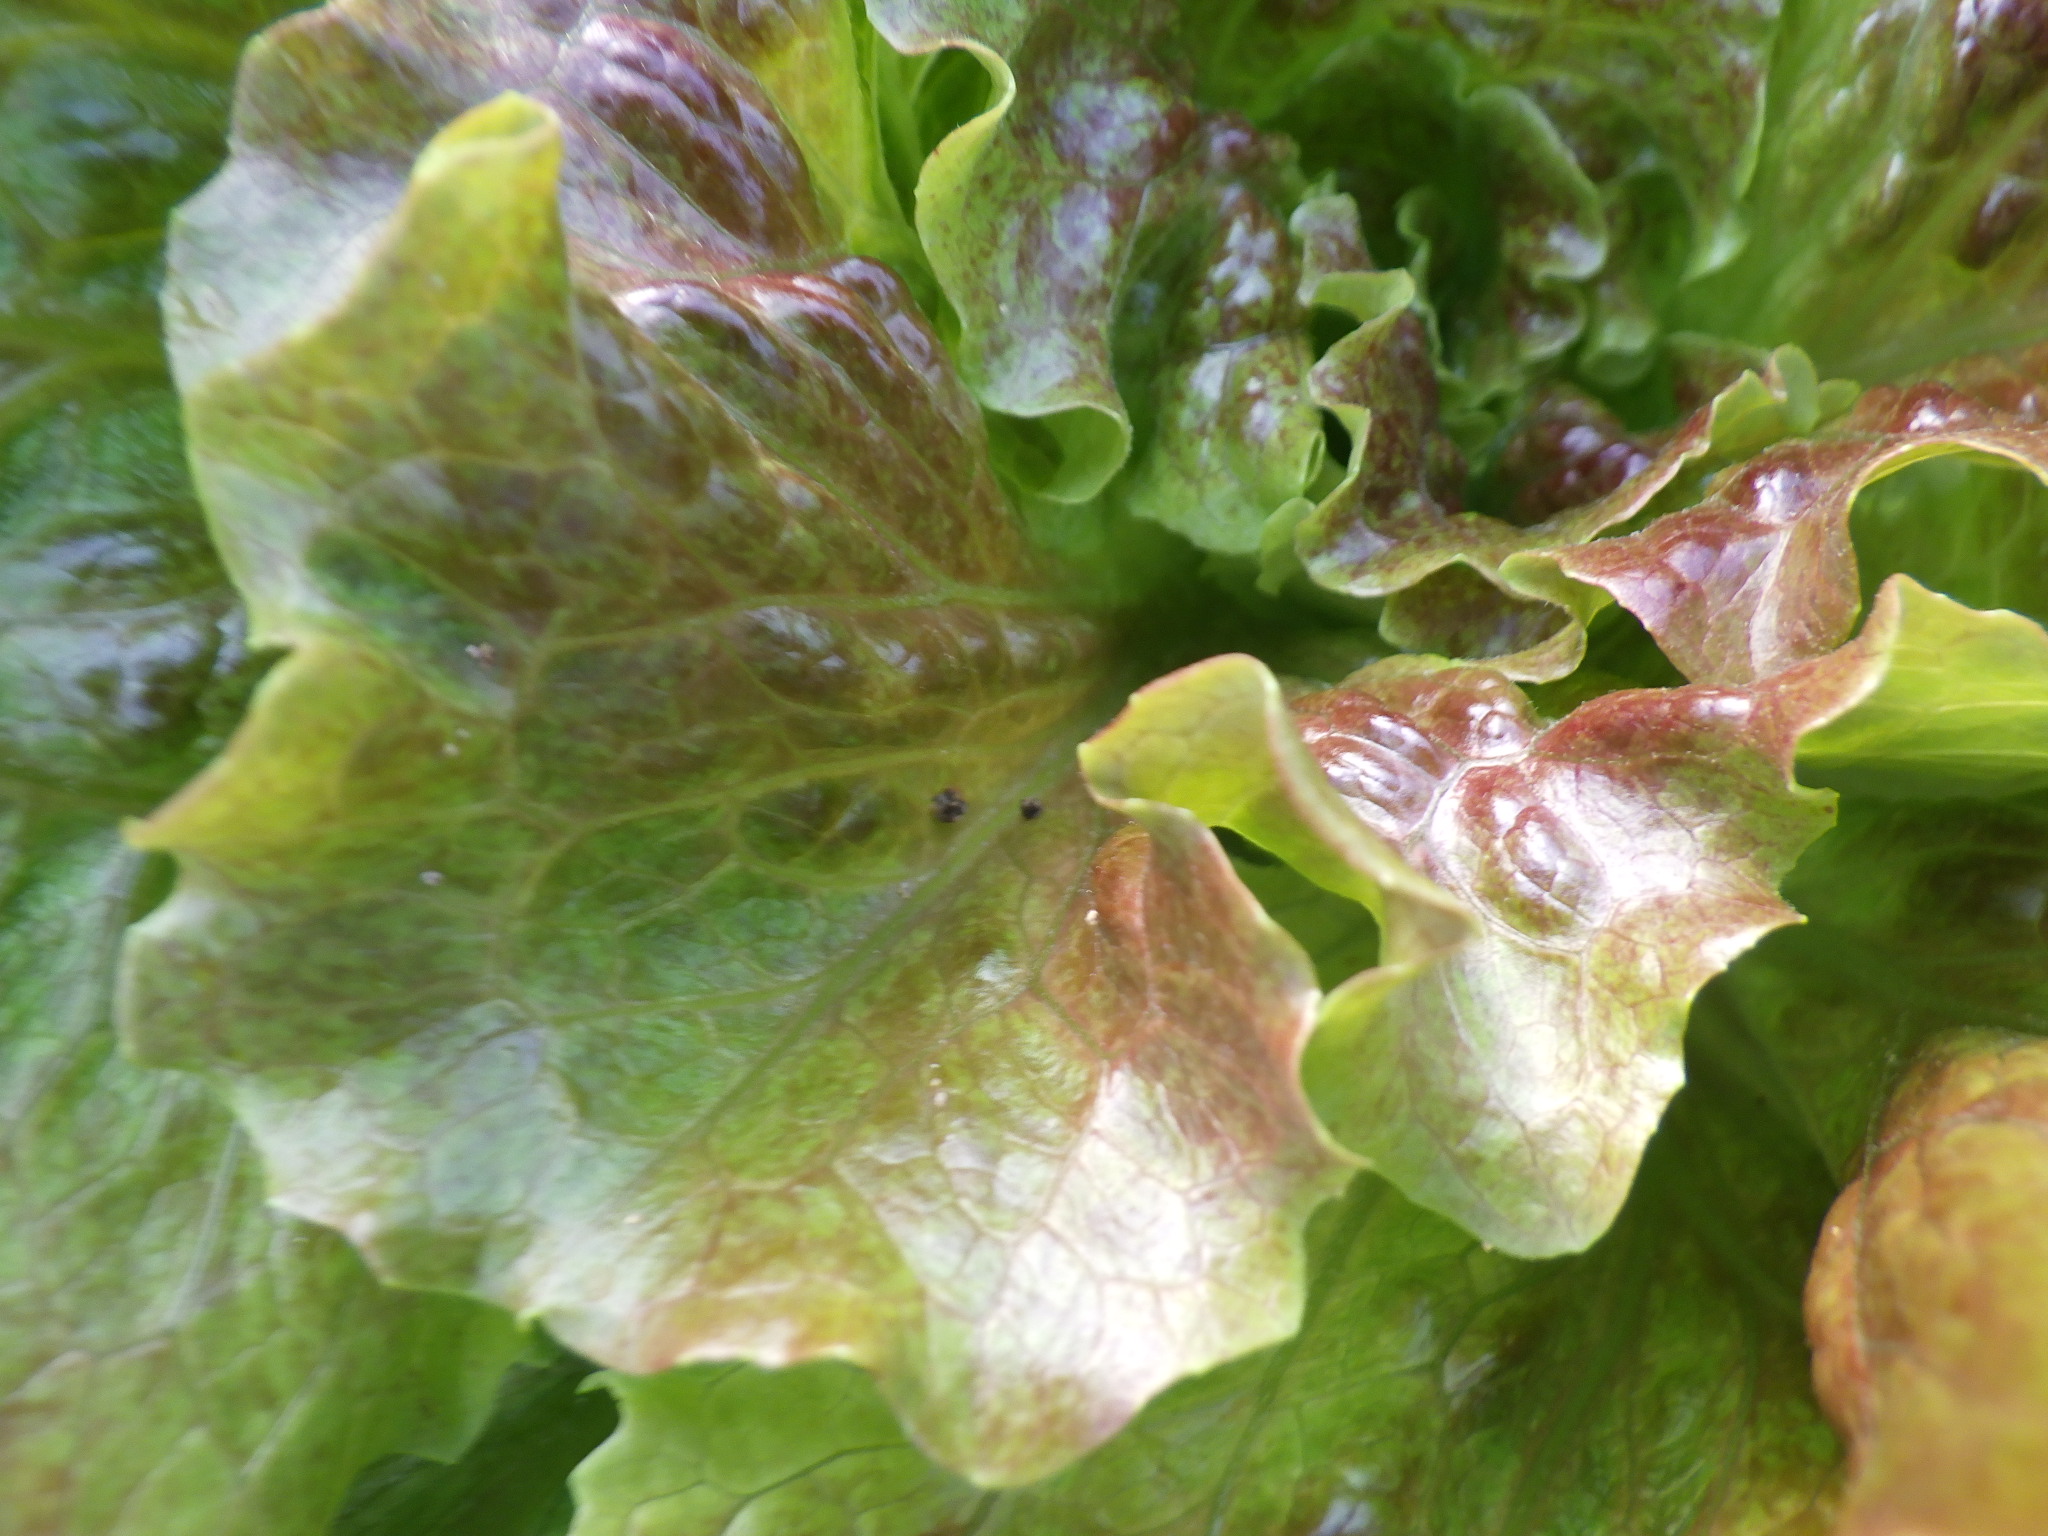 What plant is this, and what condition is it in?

lettuce, healthy
